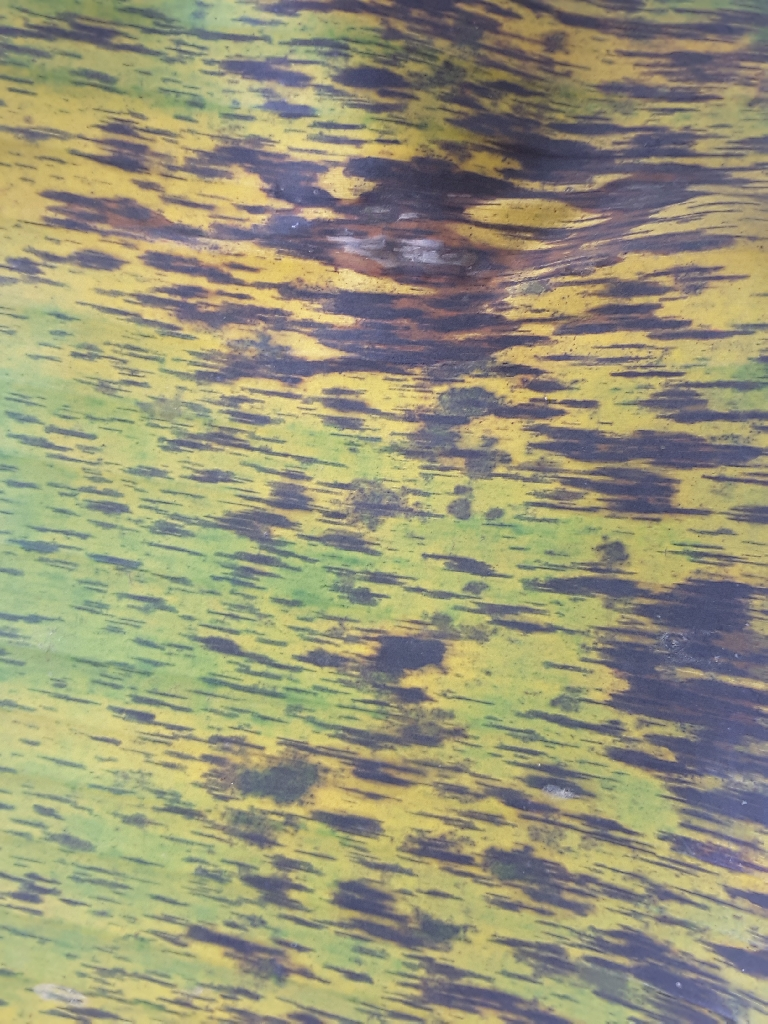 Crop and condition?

banana, black sigatoka
